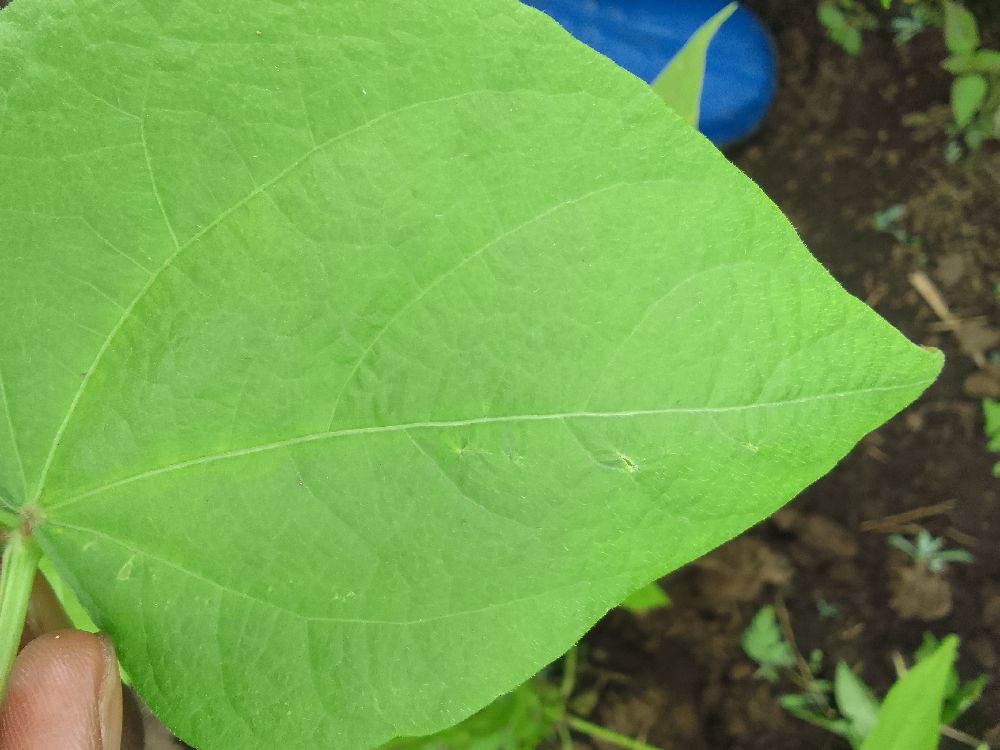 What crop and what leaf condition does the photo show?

common bean, healthy
